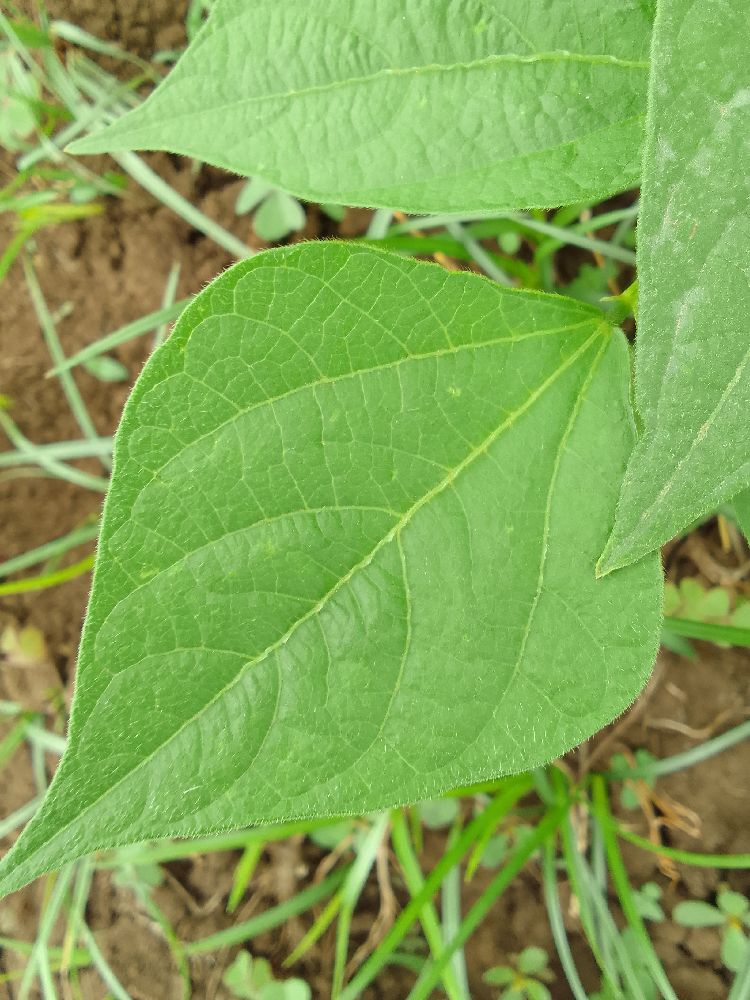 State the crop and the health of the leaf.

common bean, healthy
